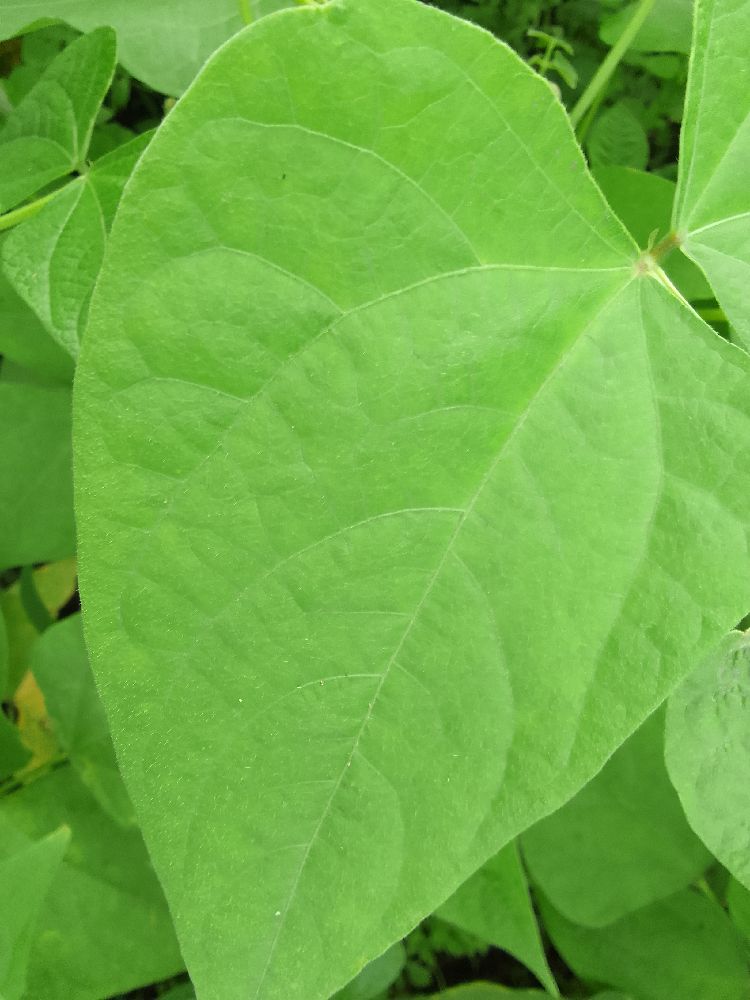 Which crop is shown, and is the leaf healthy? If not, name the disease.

common bean, healthy
